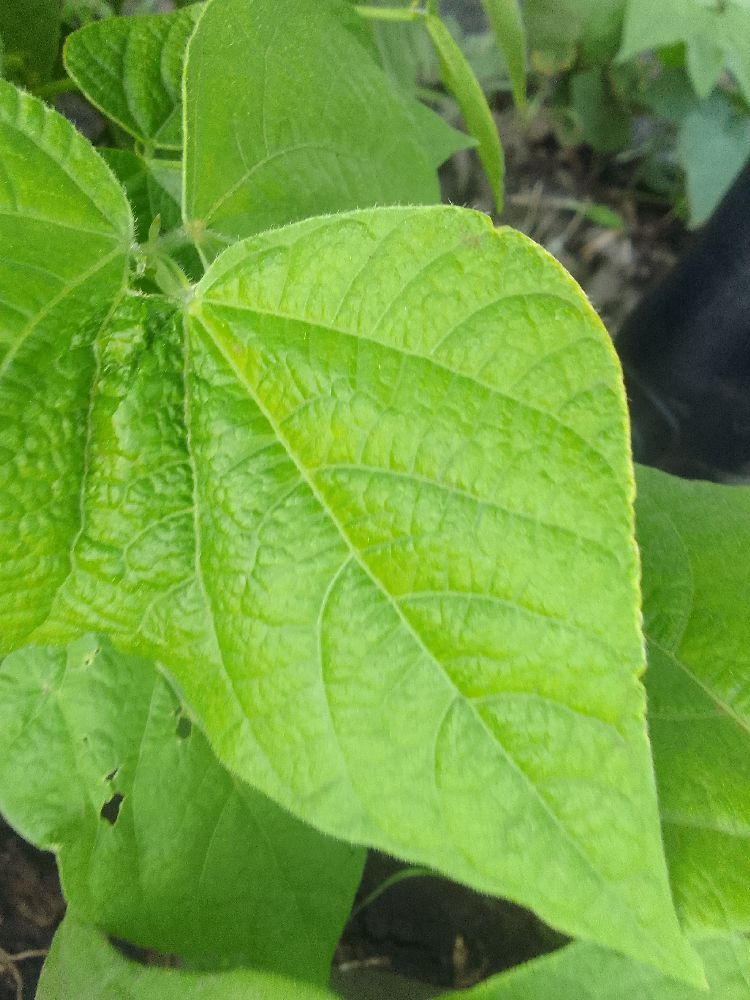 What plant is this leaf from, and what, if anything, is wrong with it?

common bean, healthy
